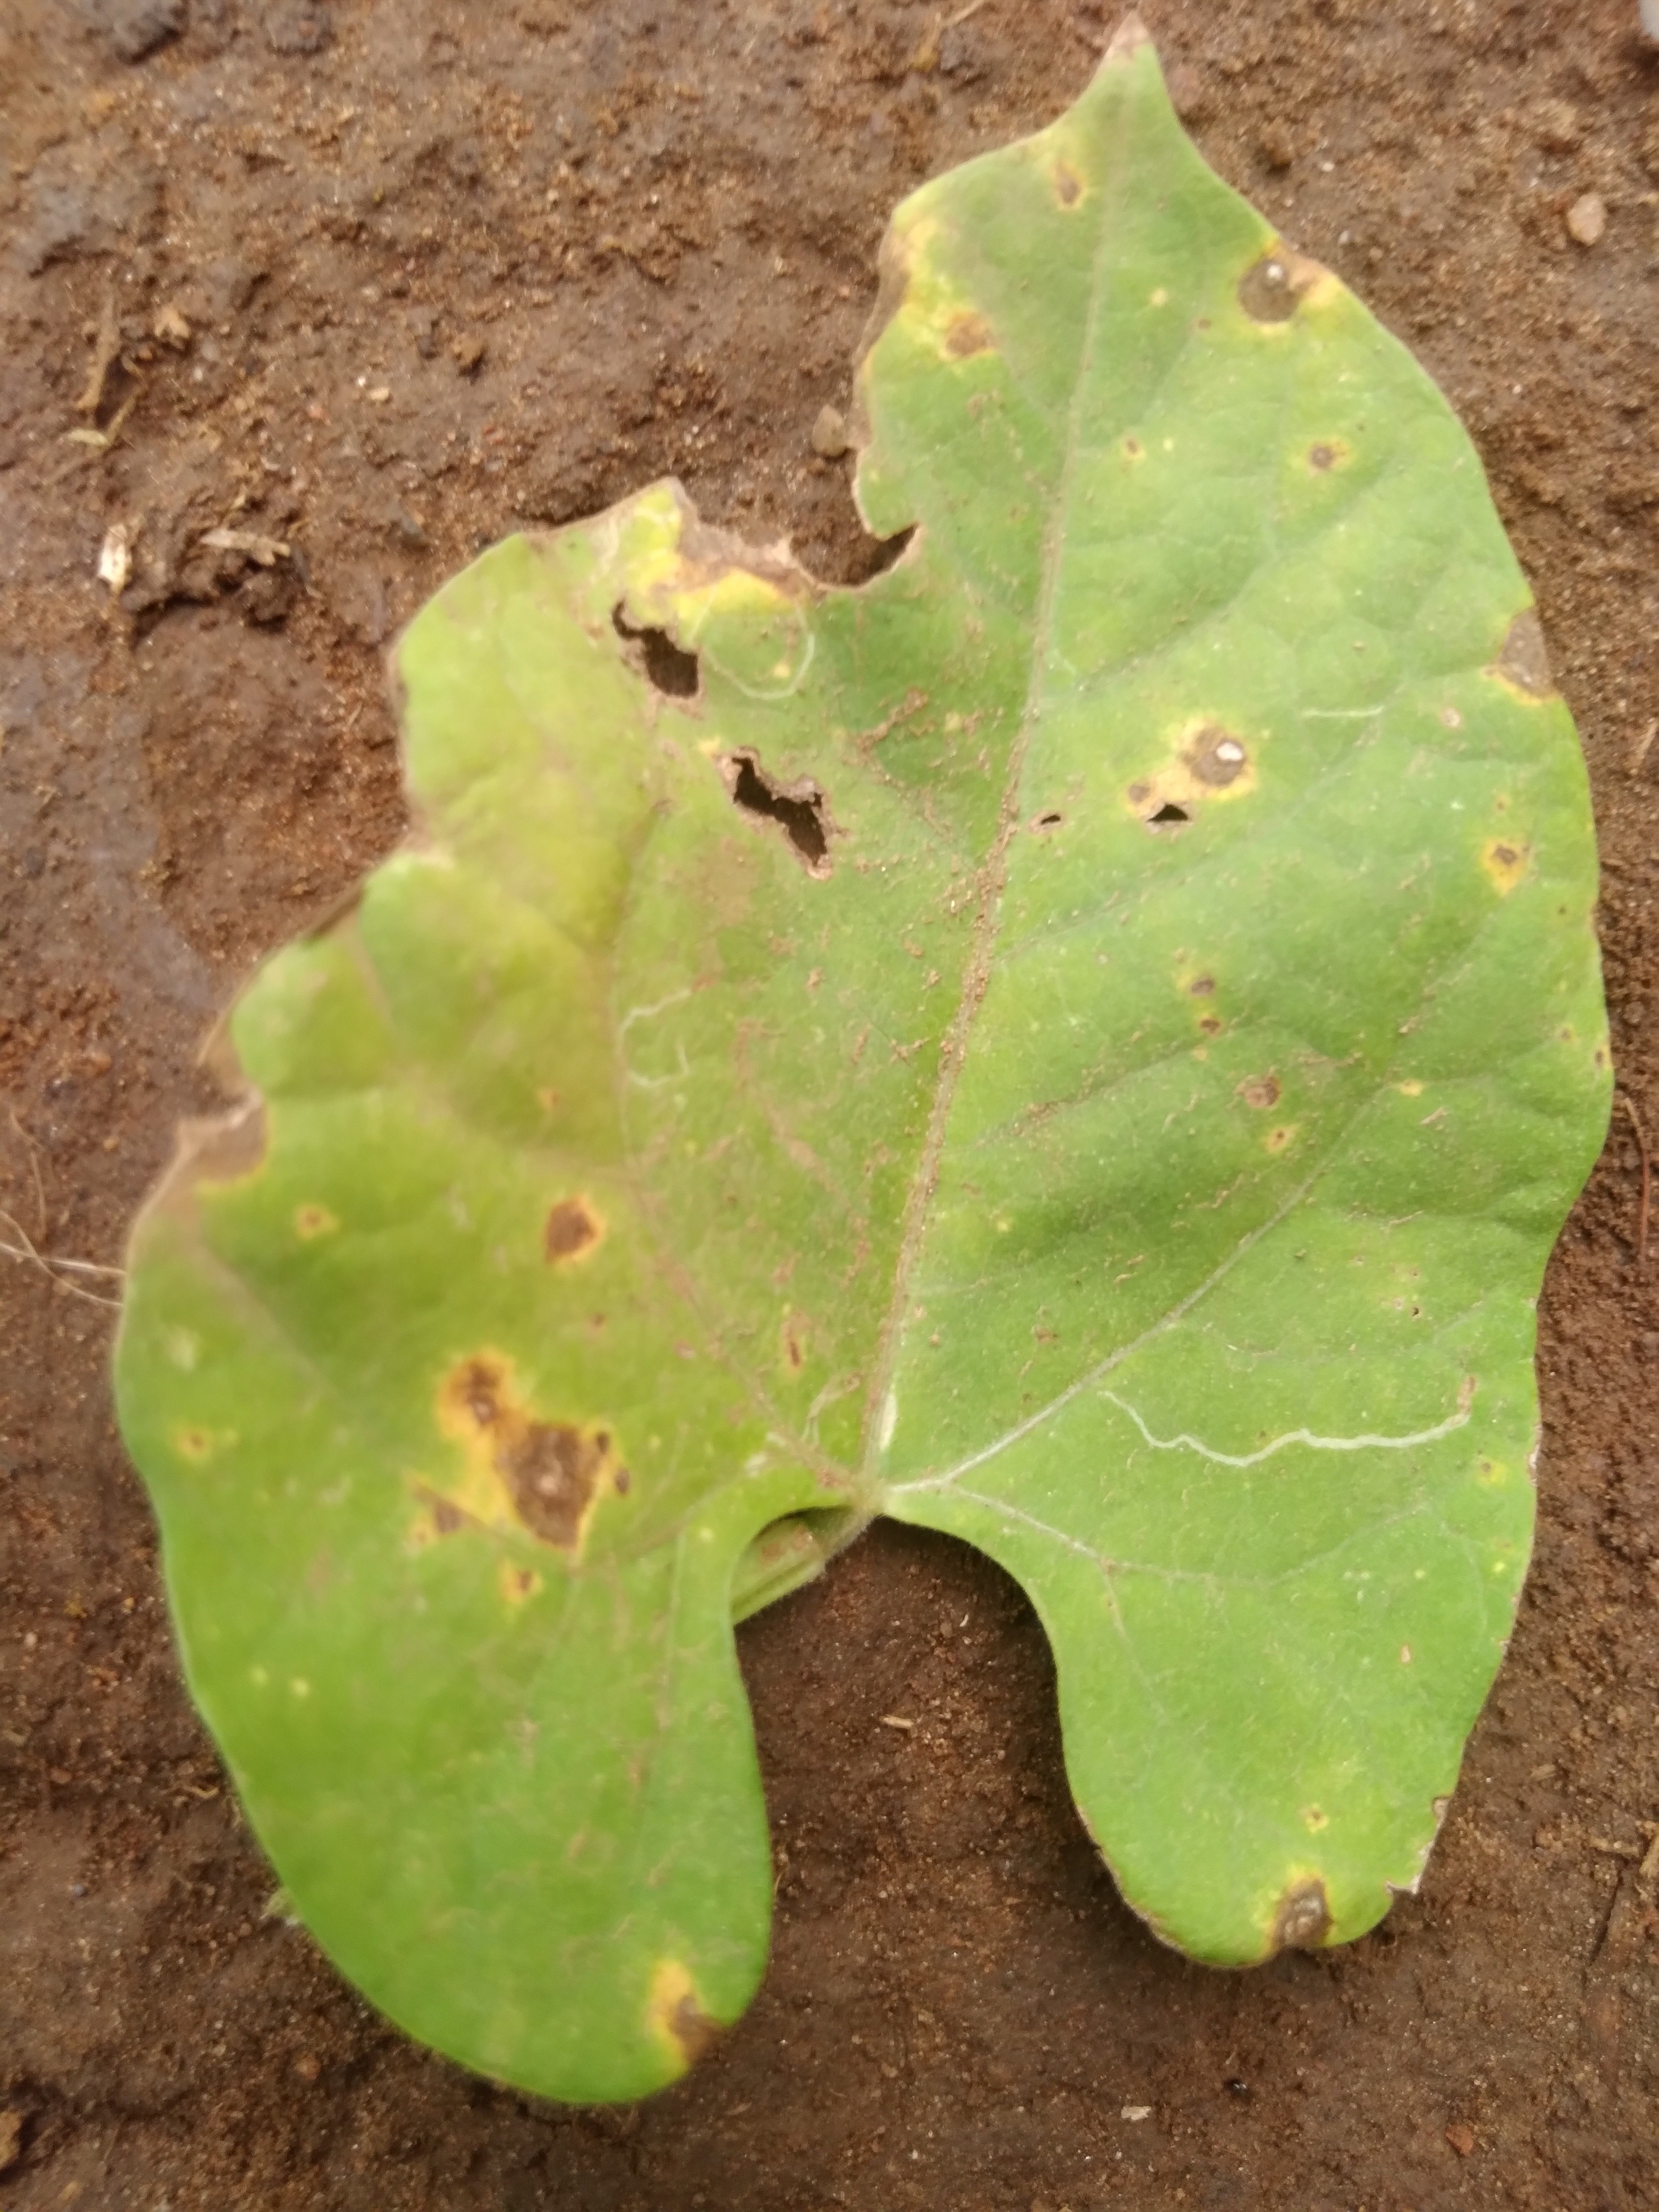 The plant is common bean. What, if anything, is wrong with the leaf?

rust
